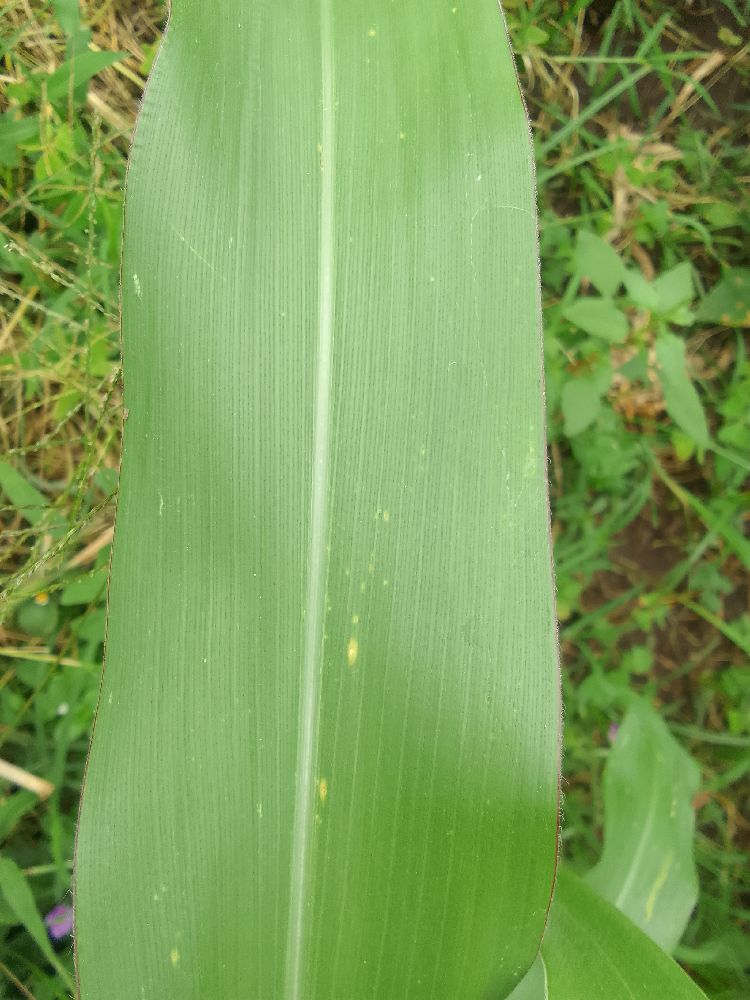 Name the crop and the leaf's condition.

maize, healthy
